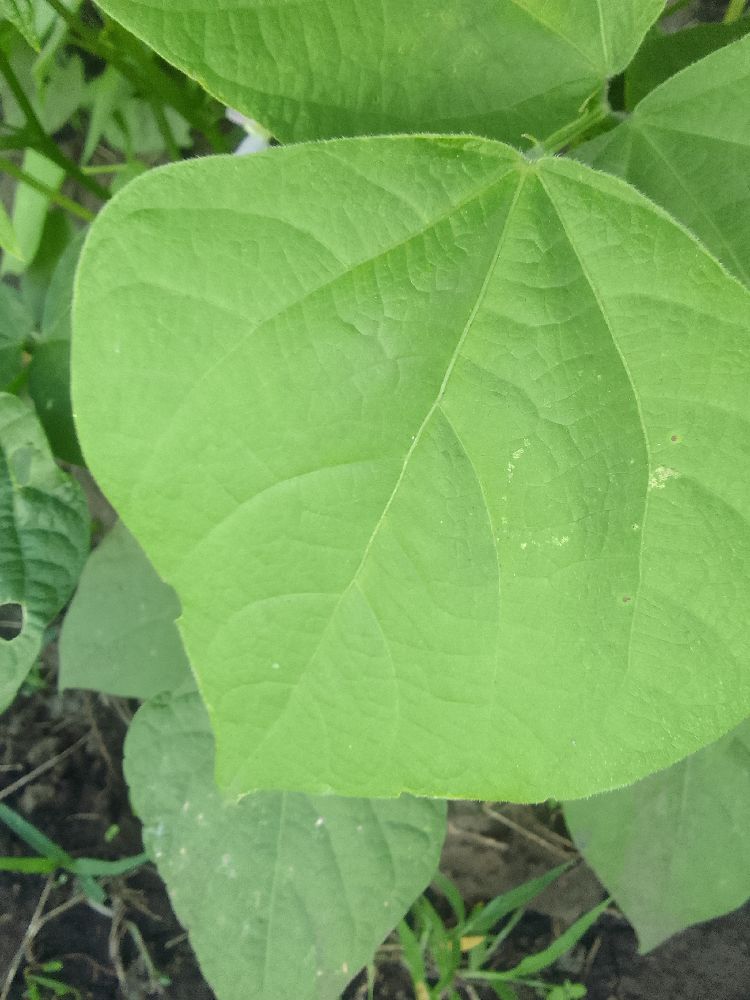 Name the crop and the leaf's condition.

common bean, healthy
